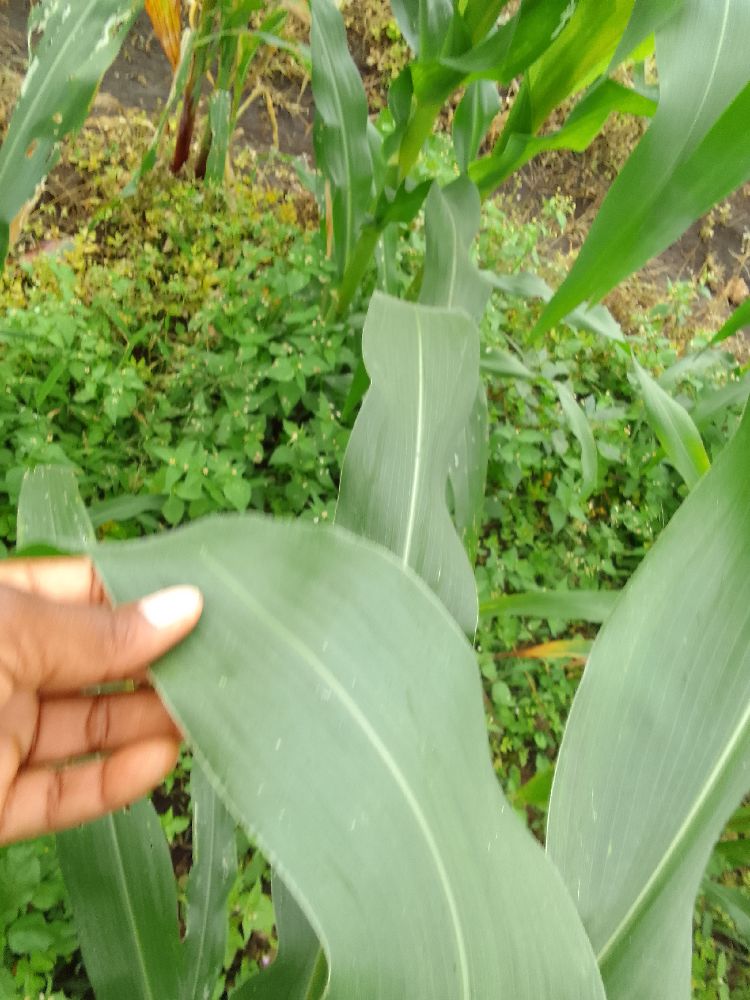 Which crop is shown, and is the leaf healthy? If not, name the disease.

maize, healthy
